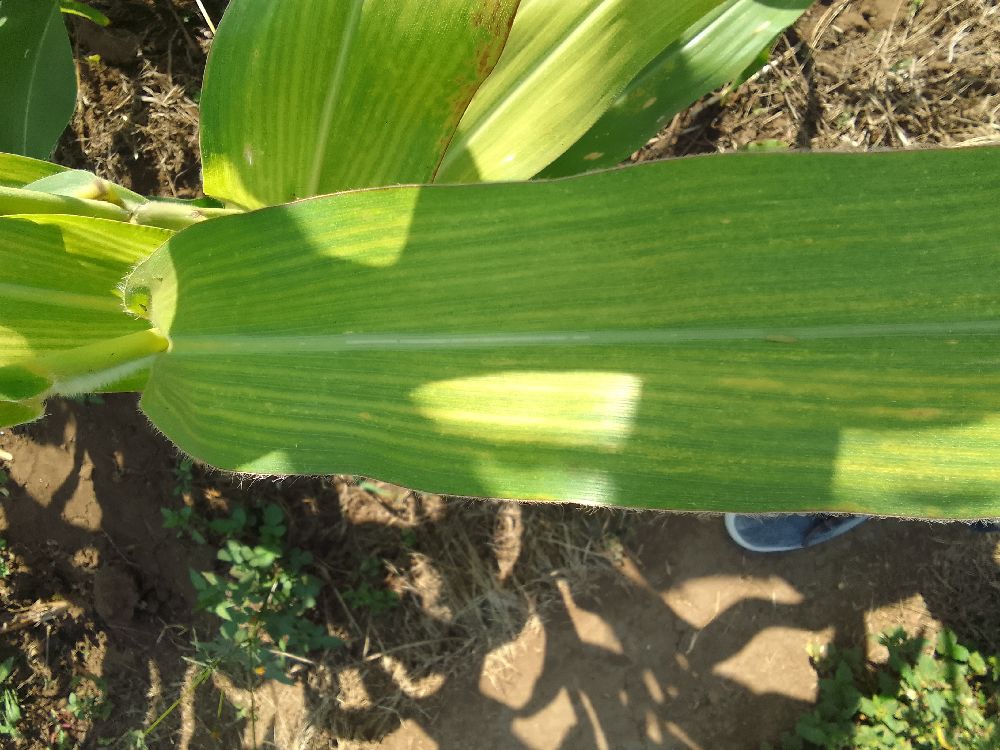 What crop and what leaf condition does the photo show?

maize, maize lethal necrosis
